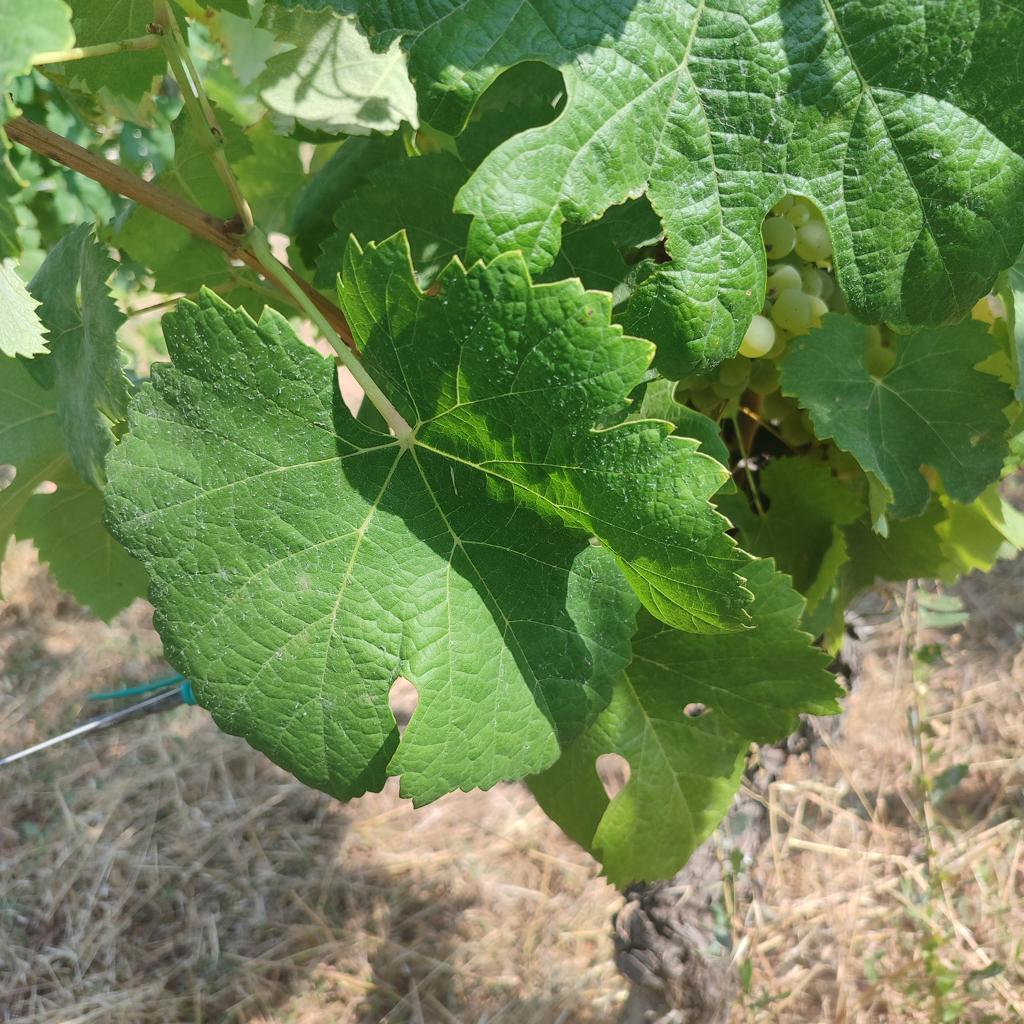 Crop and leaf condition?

grapevine, healthy
